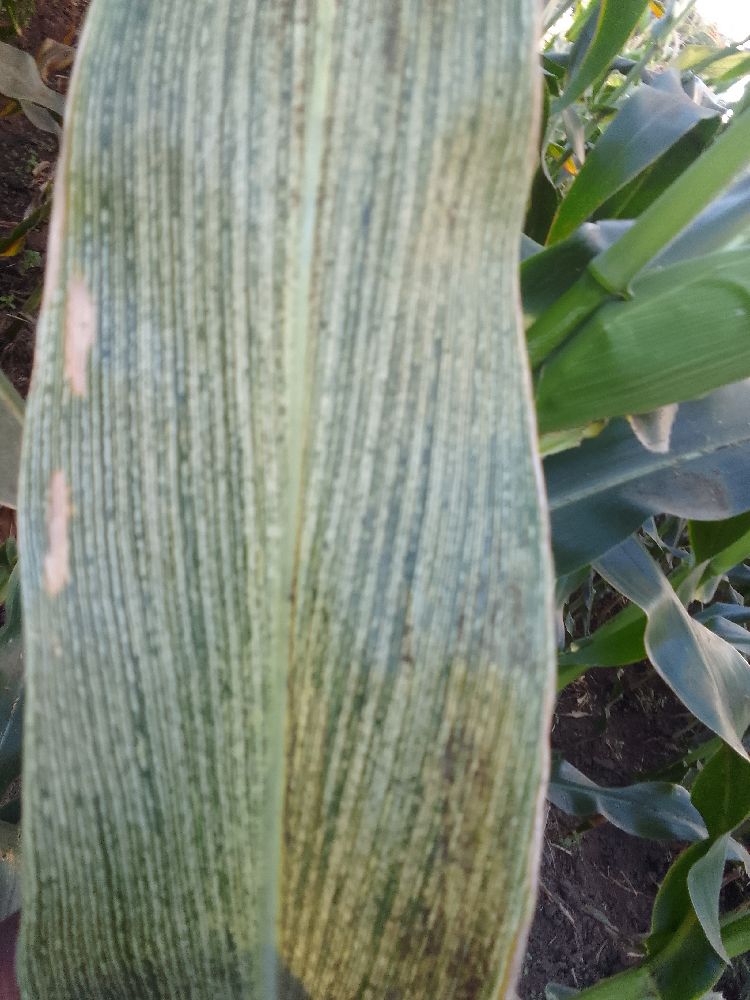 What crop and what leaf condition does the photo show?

maize, maize streak virus
